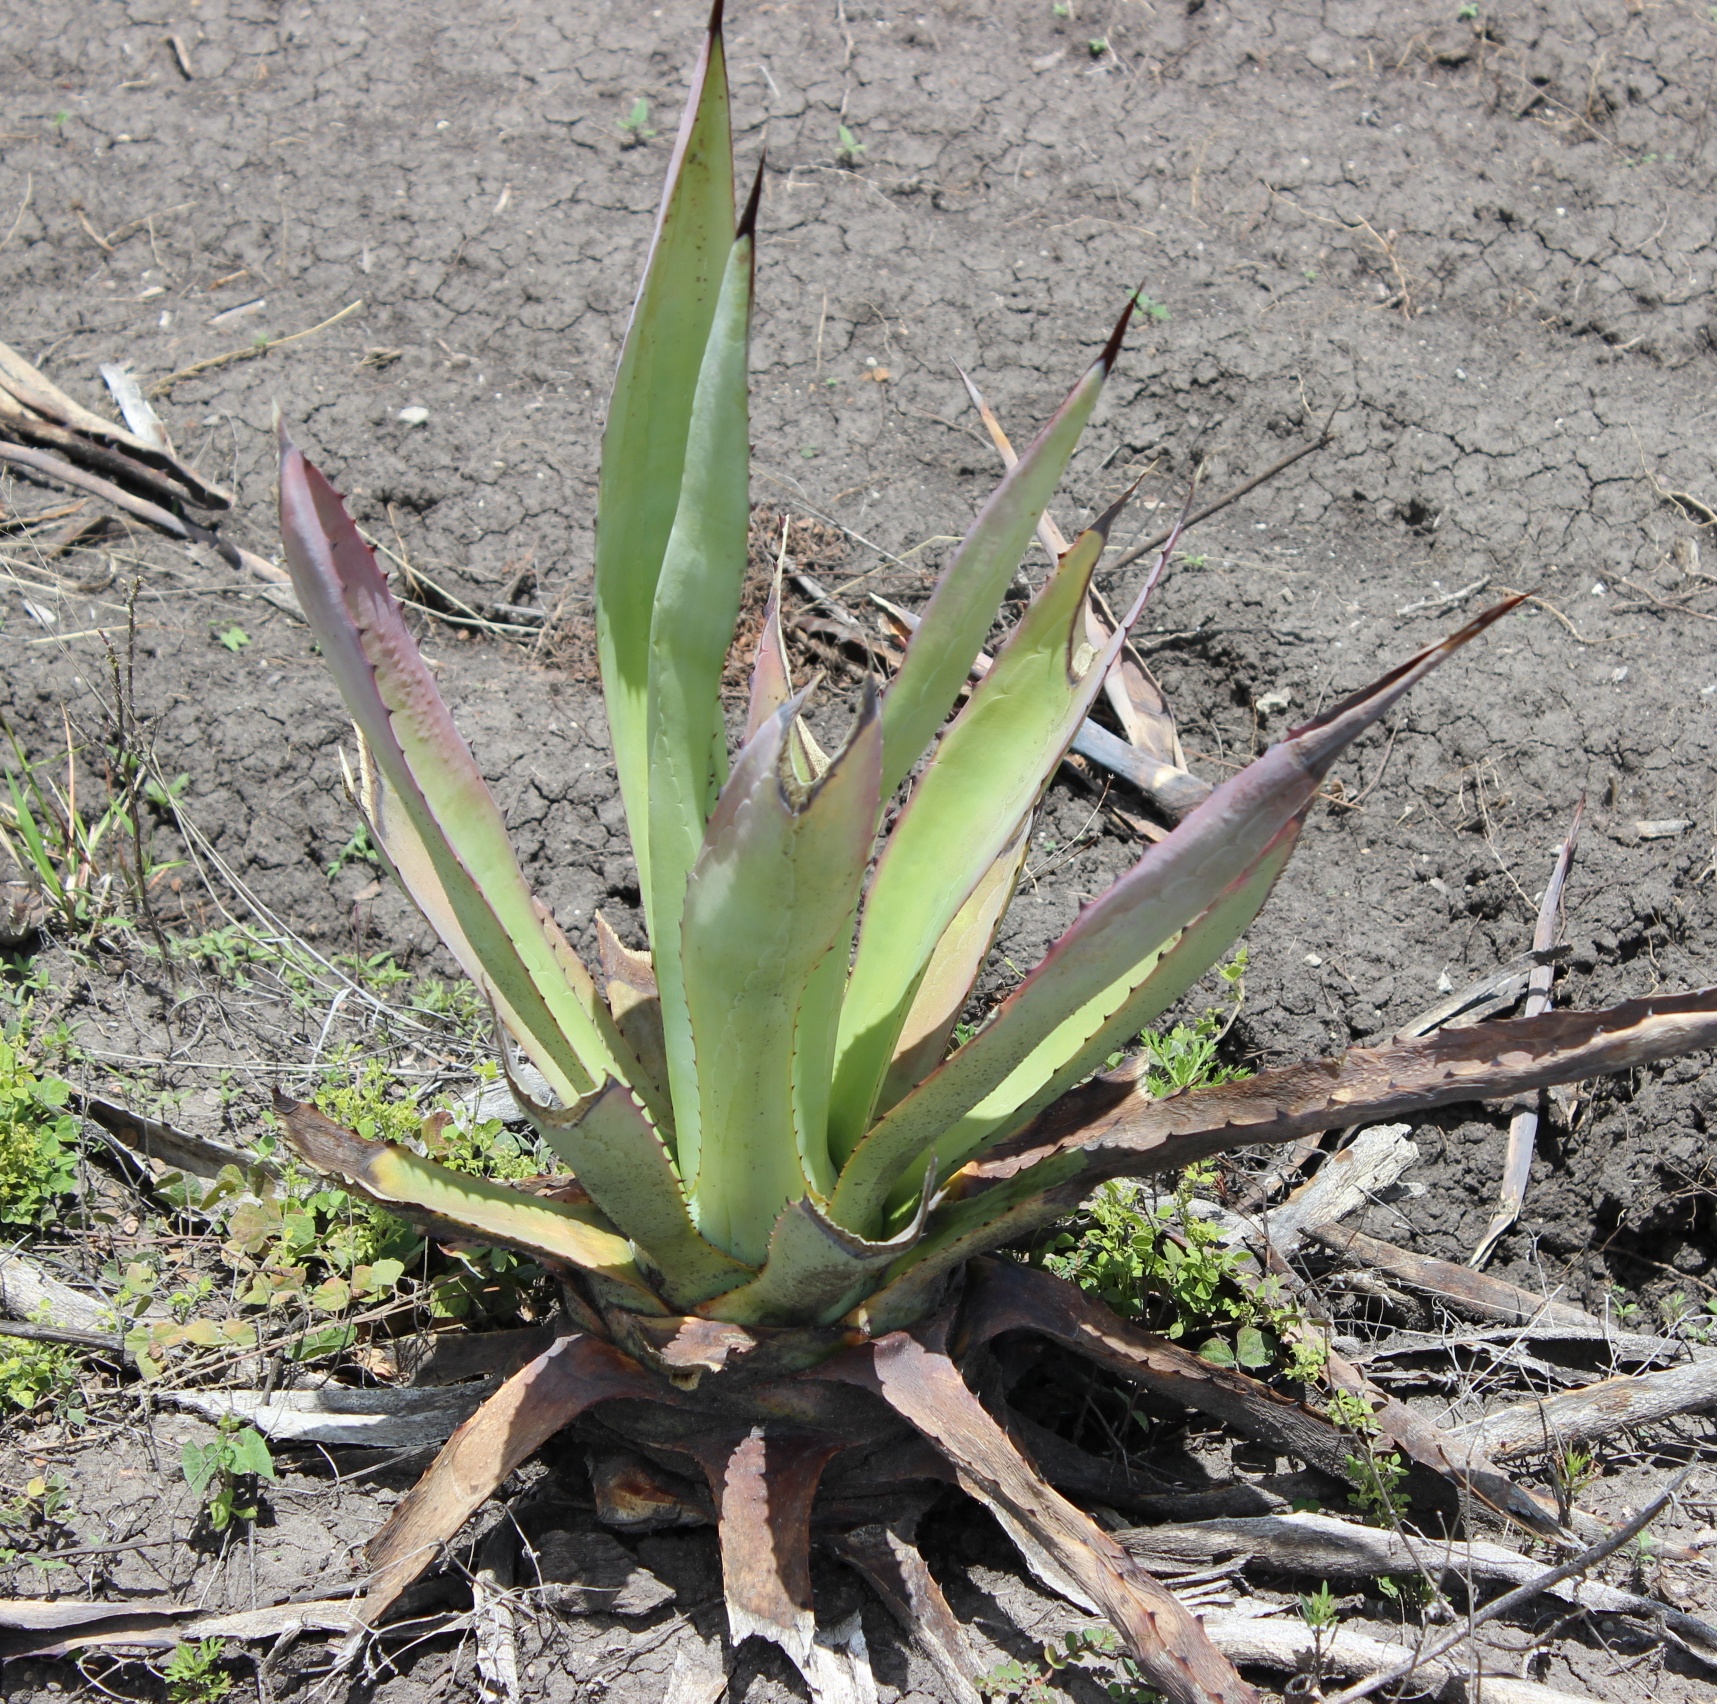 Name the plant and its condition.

agave, sick
